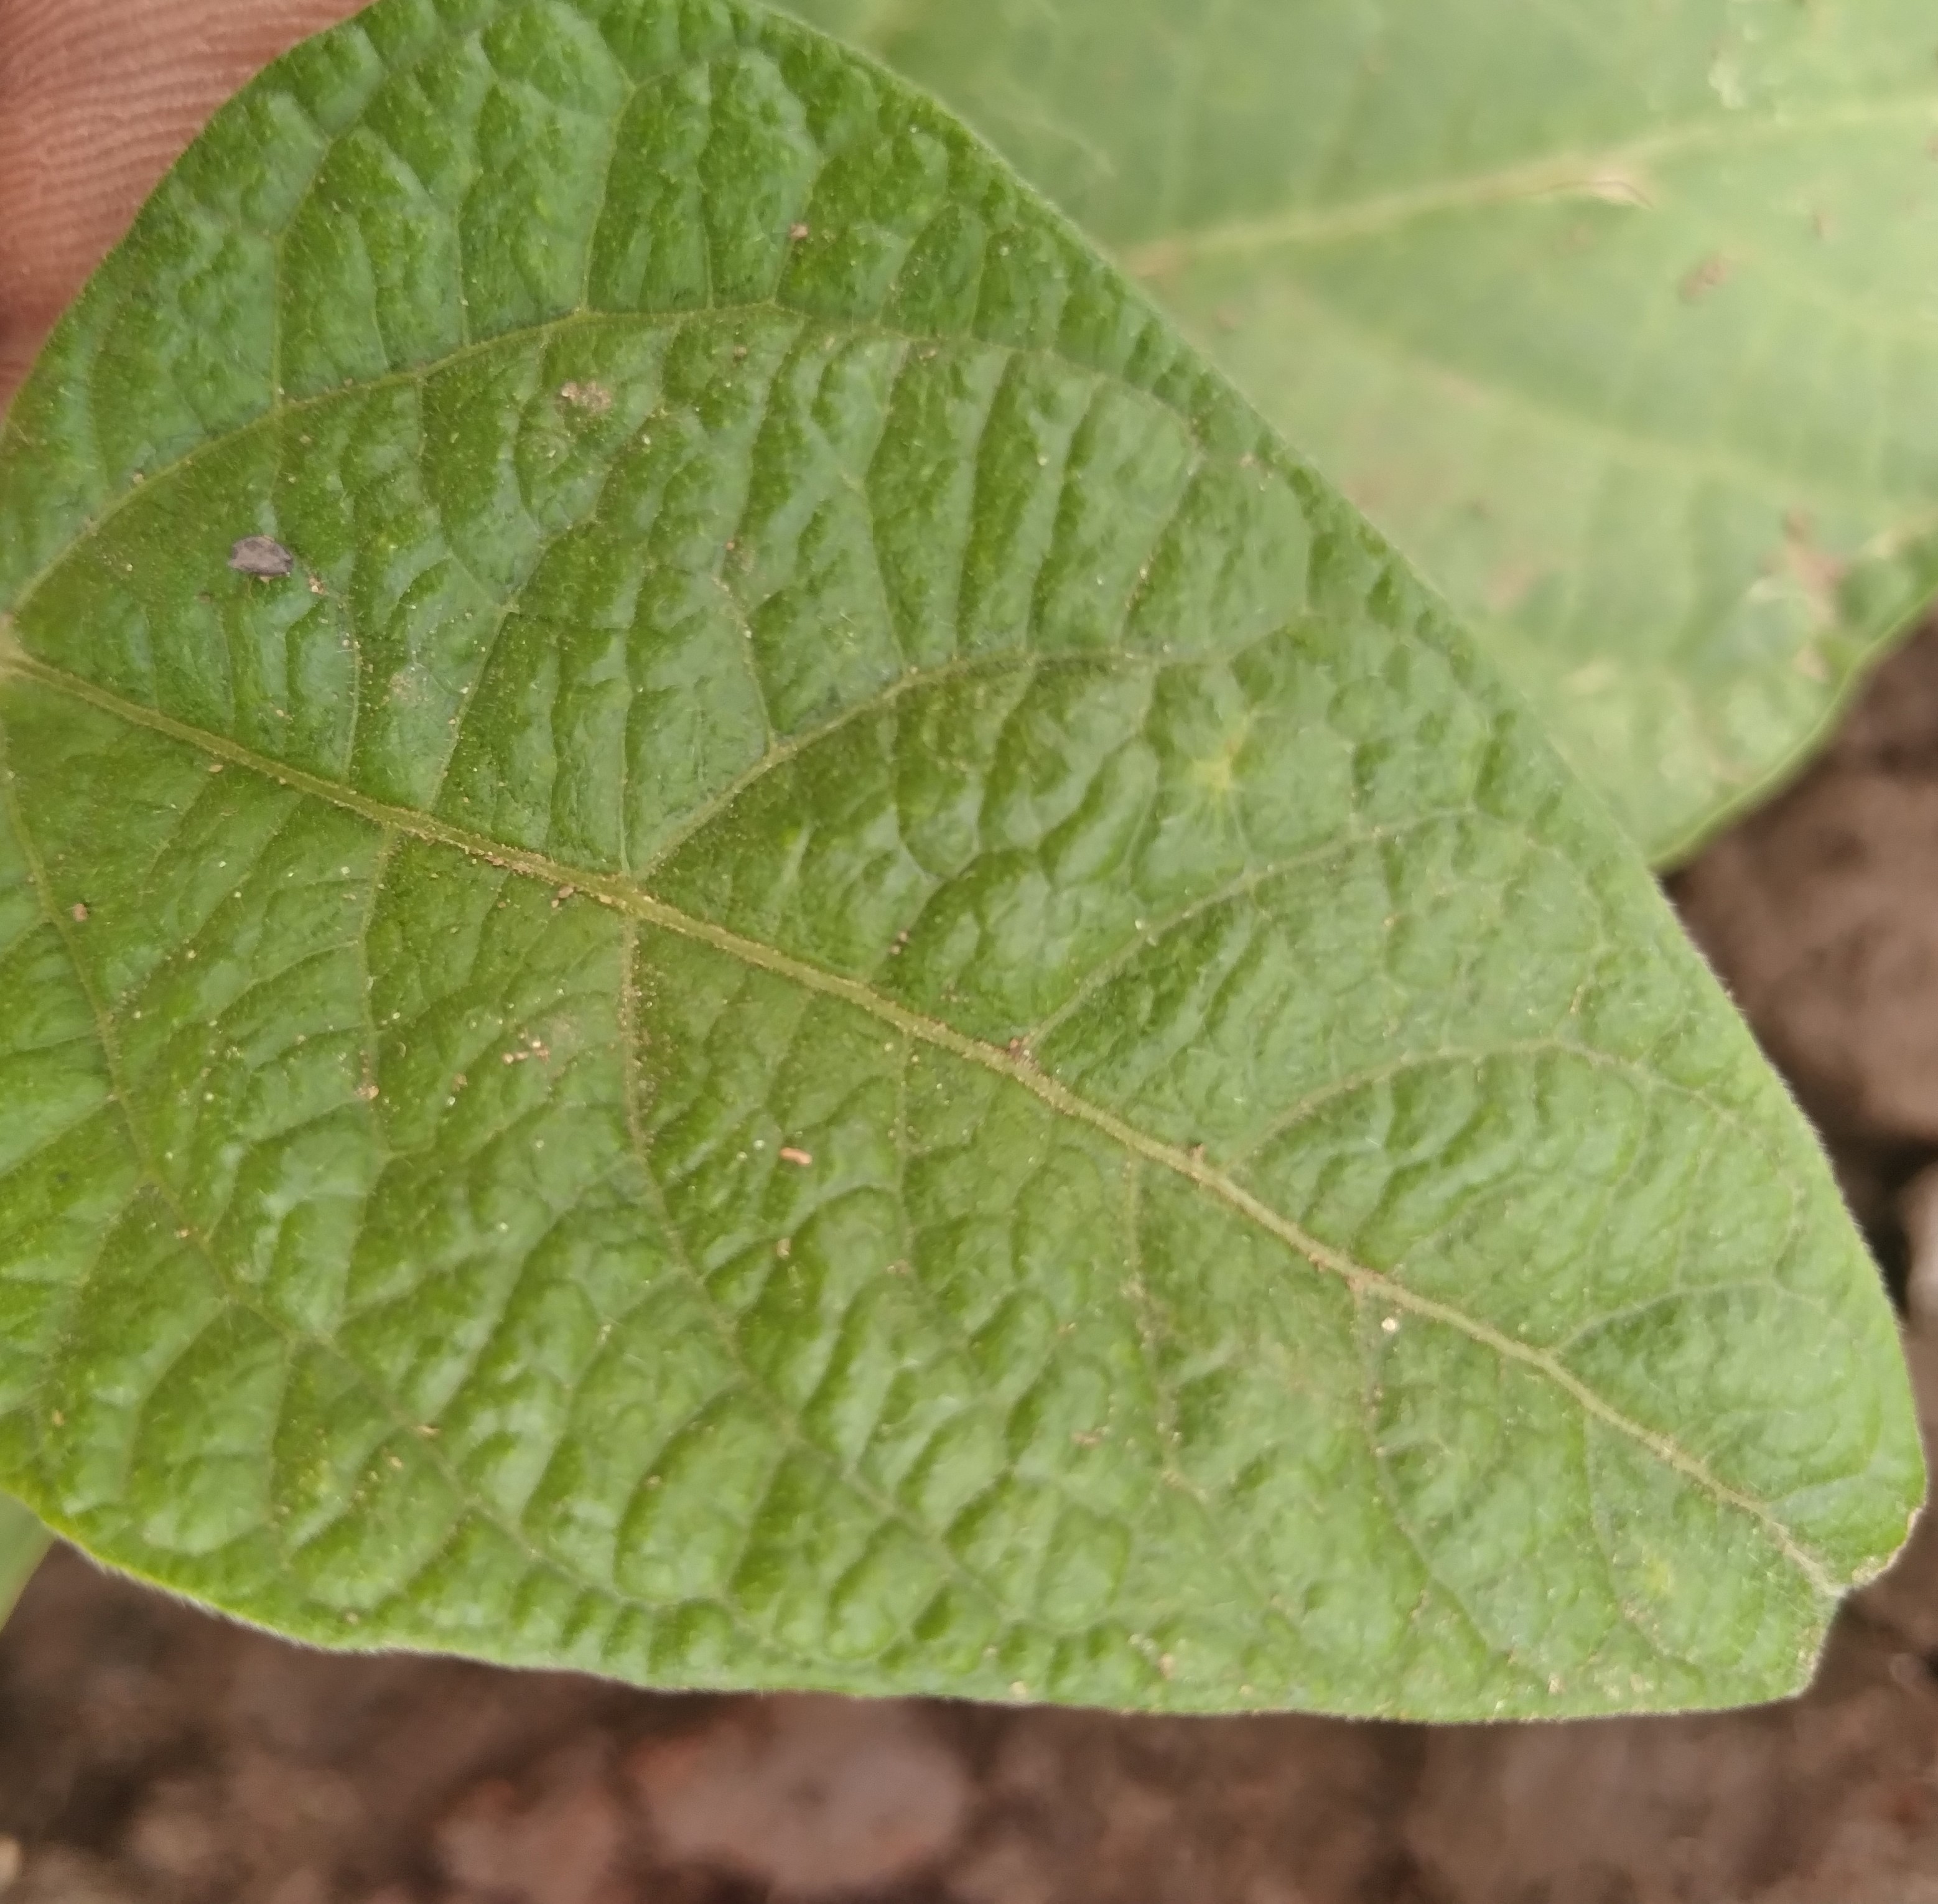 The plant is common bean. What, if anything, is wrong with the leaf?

healthy
